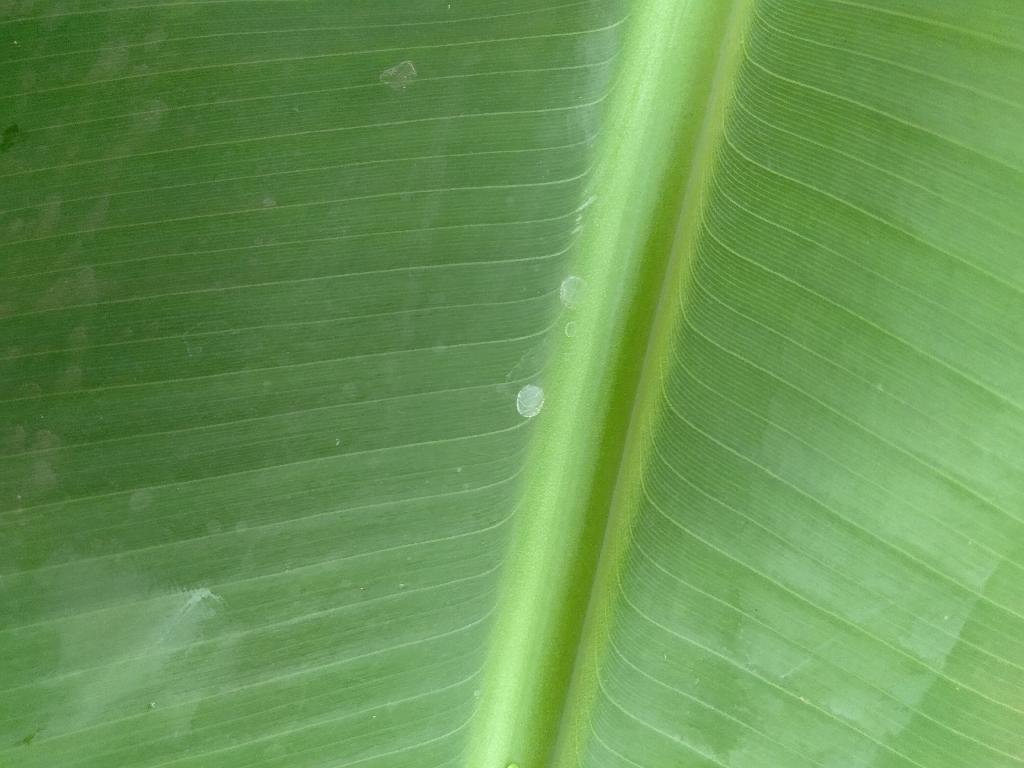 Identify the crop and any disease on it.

banana, healthy
